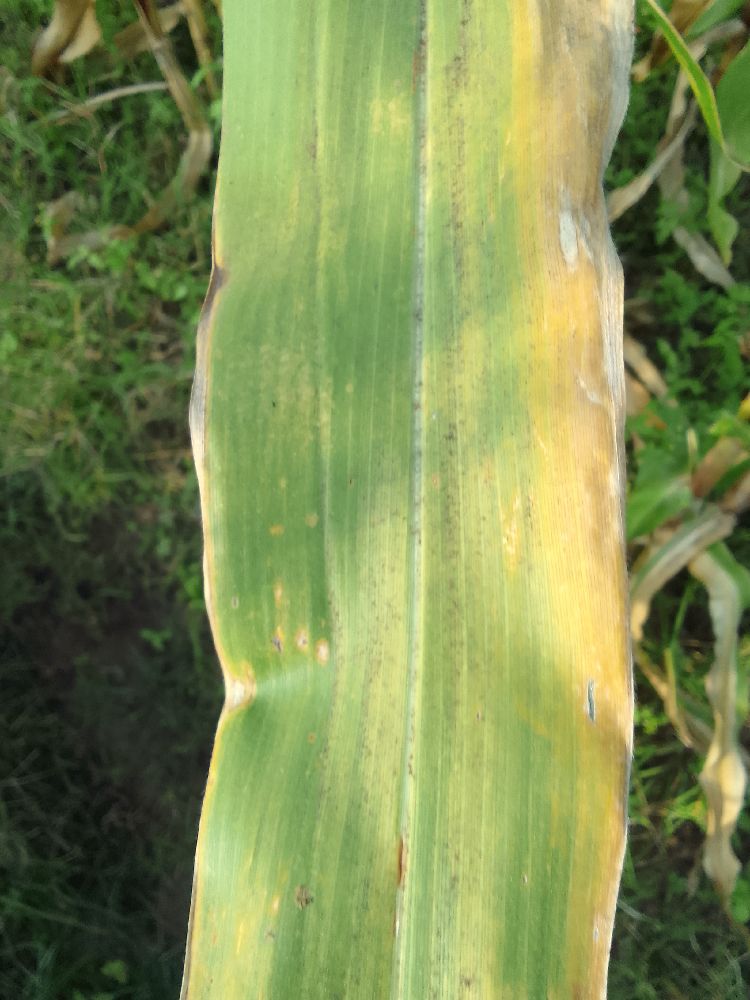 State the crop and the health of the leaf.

maize, maize lethal necrosis
